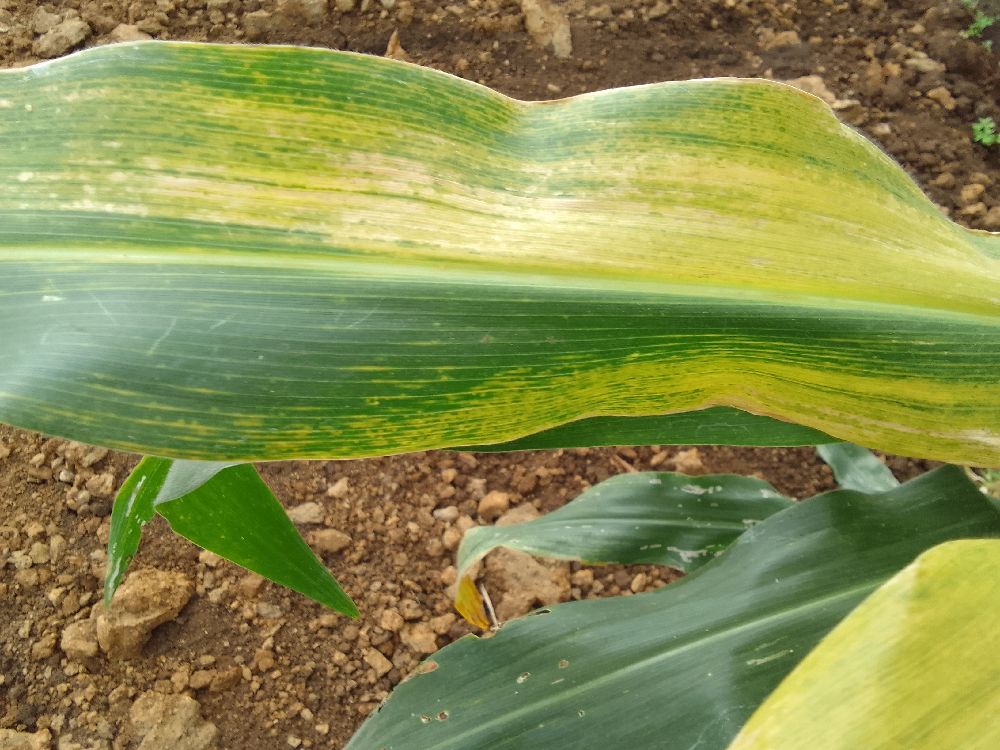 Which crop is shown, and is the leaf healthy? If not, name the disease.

maize, maize lethal necrosis
